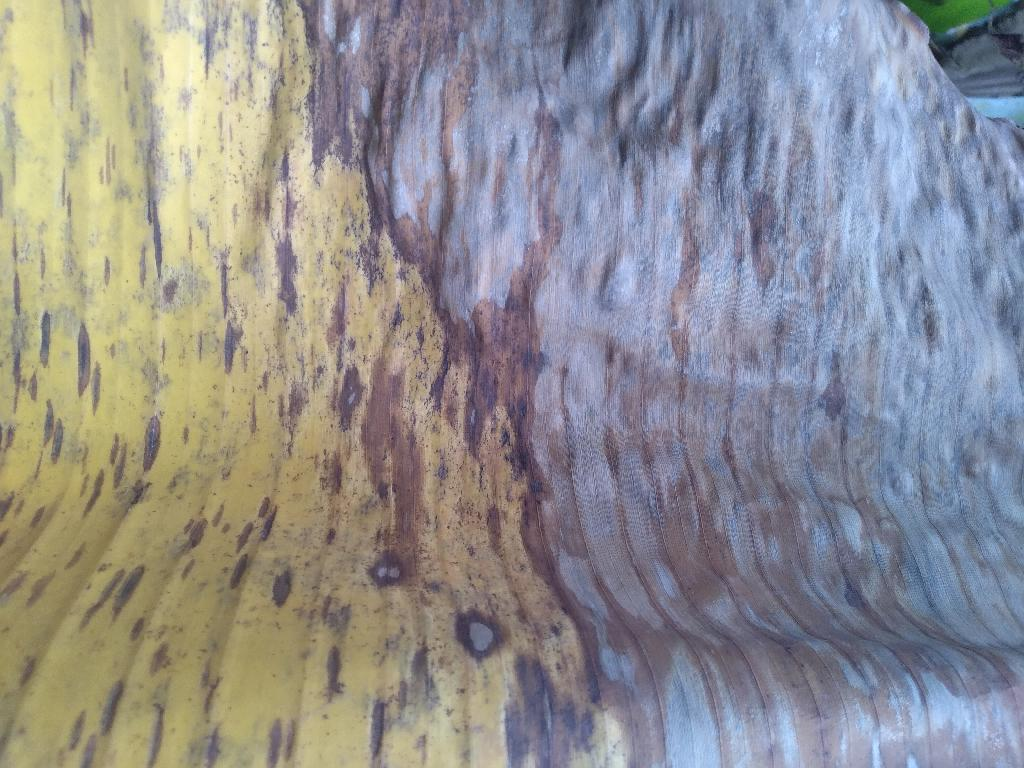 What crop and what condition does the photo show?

banana, black sigatoka
